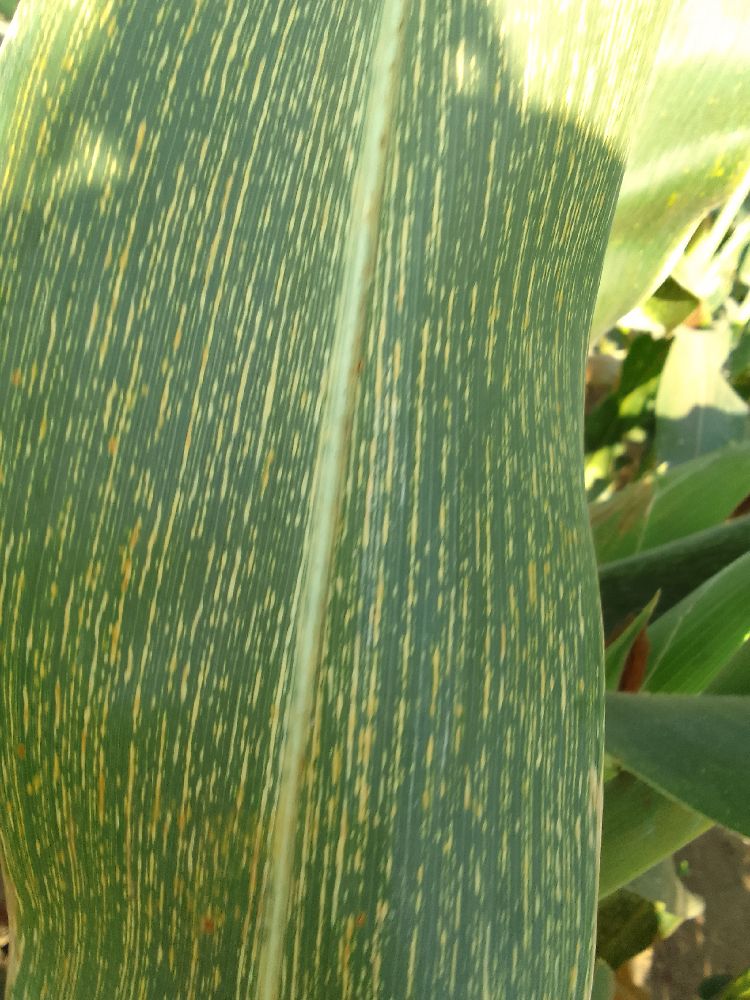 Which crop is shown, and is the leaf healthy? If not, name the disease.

maize, maize streak virus
